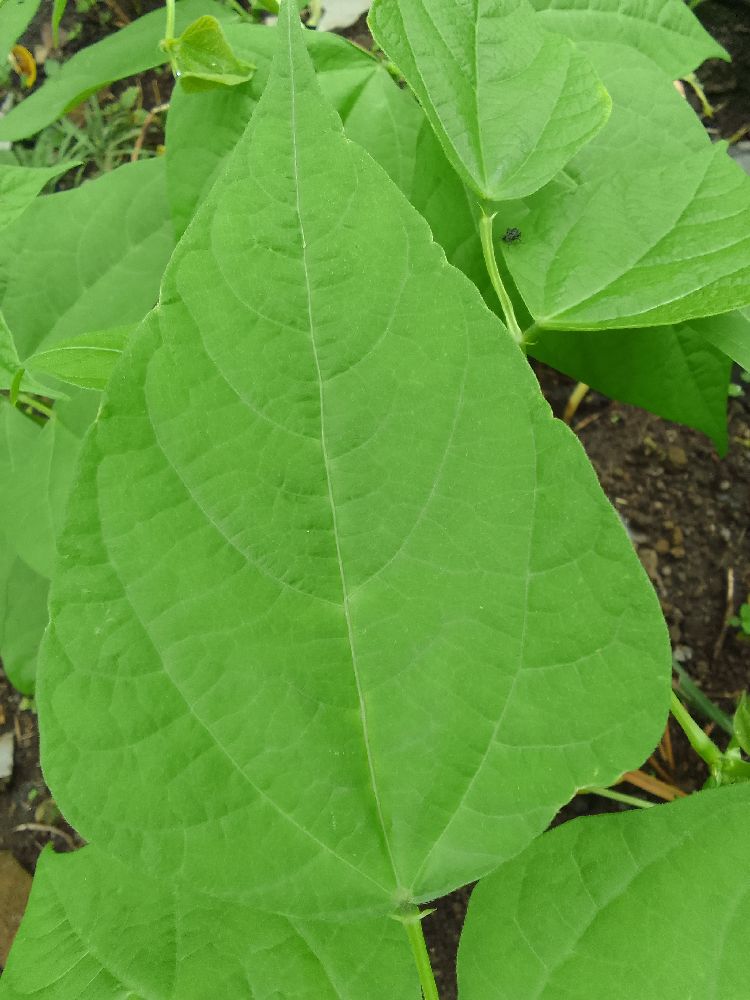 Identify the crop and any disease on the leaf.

common bean, healthy
